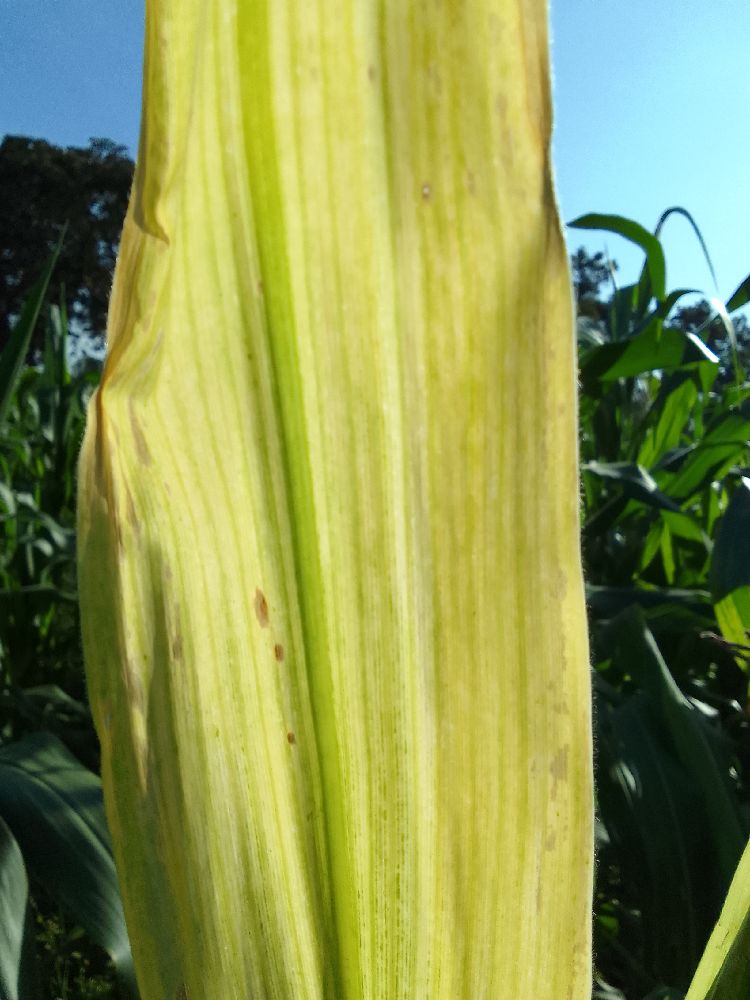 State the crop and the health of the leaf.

maize, maize lethal necrosis
